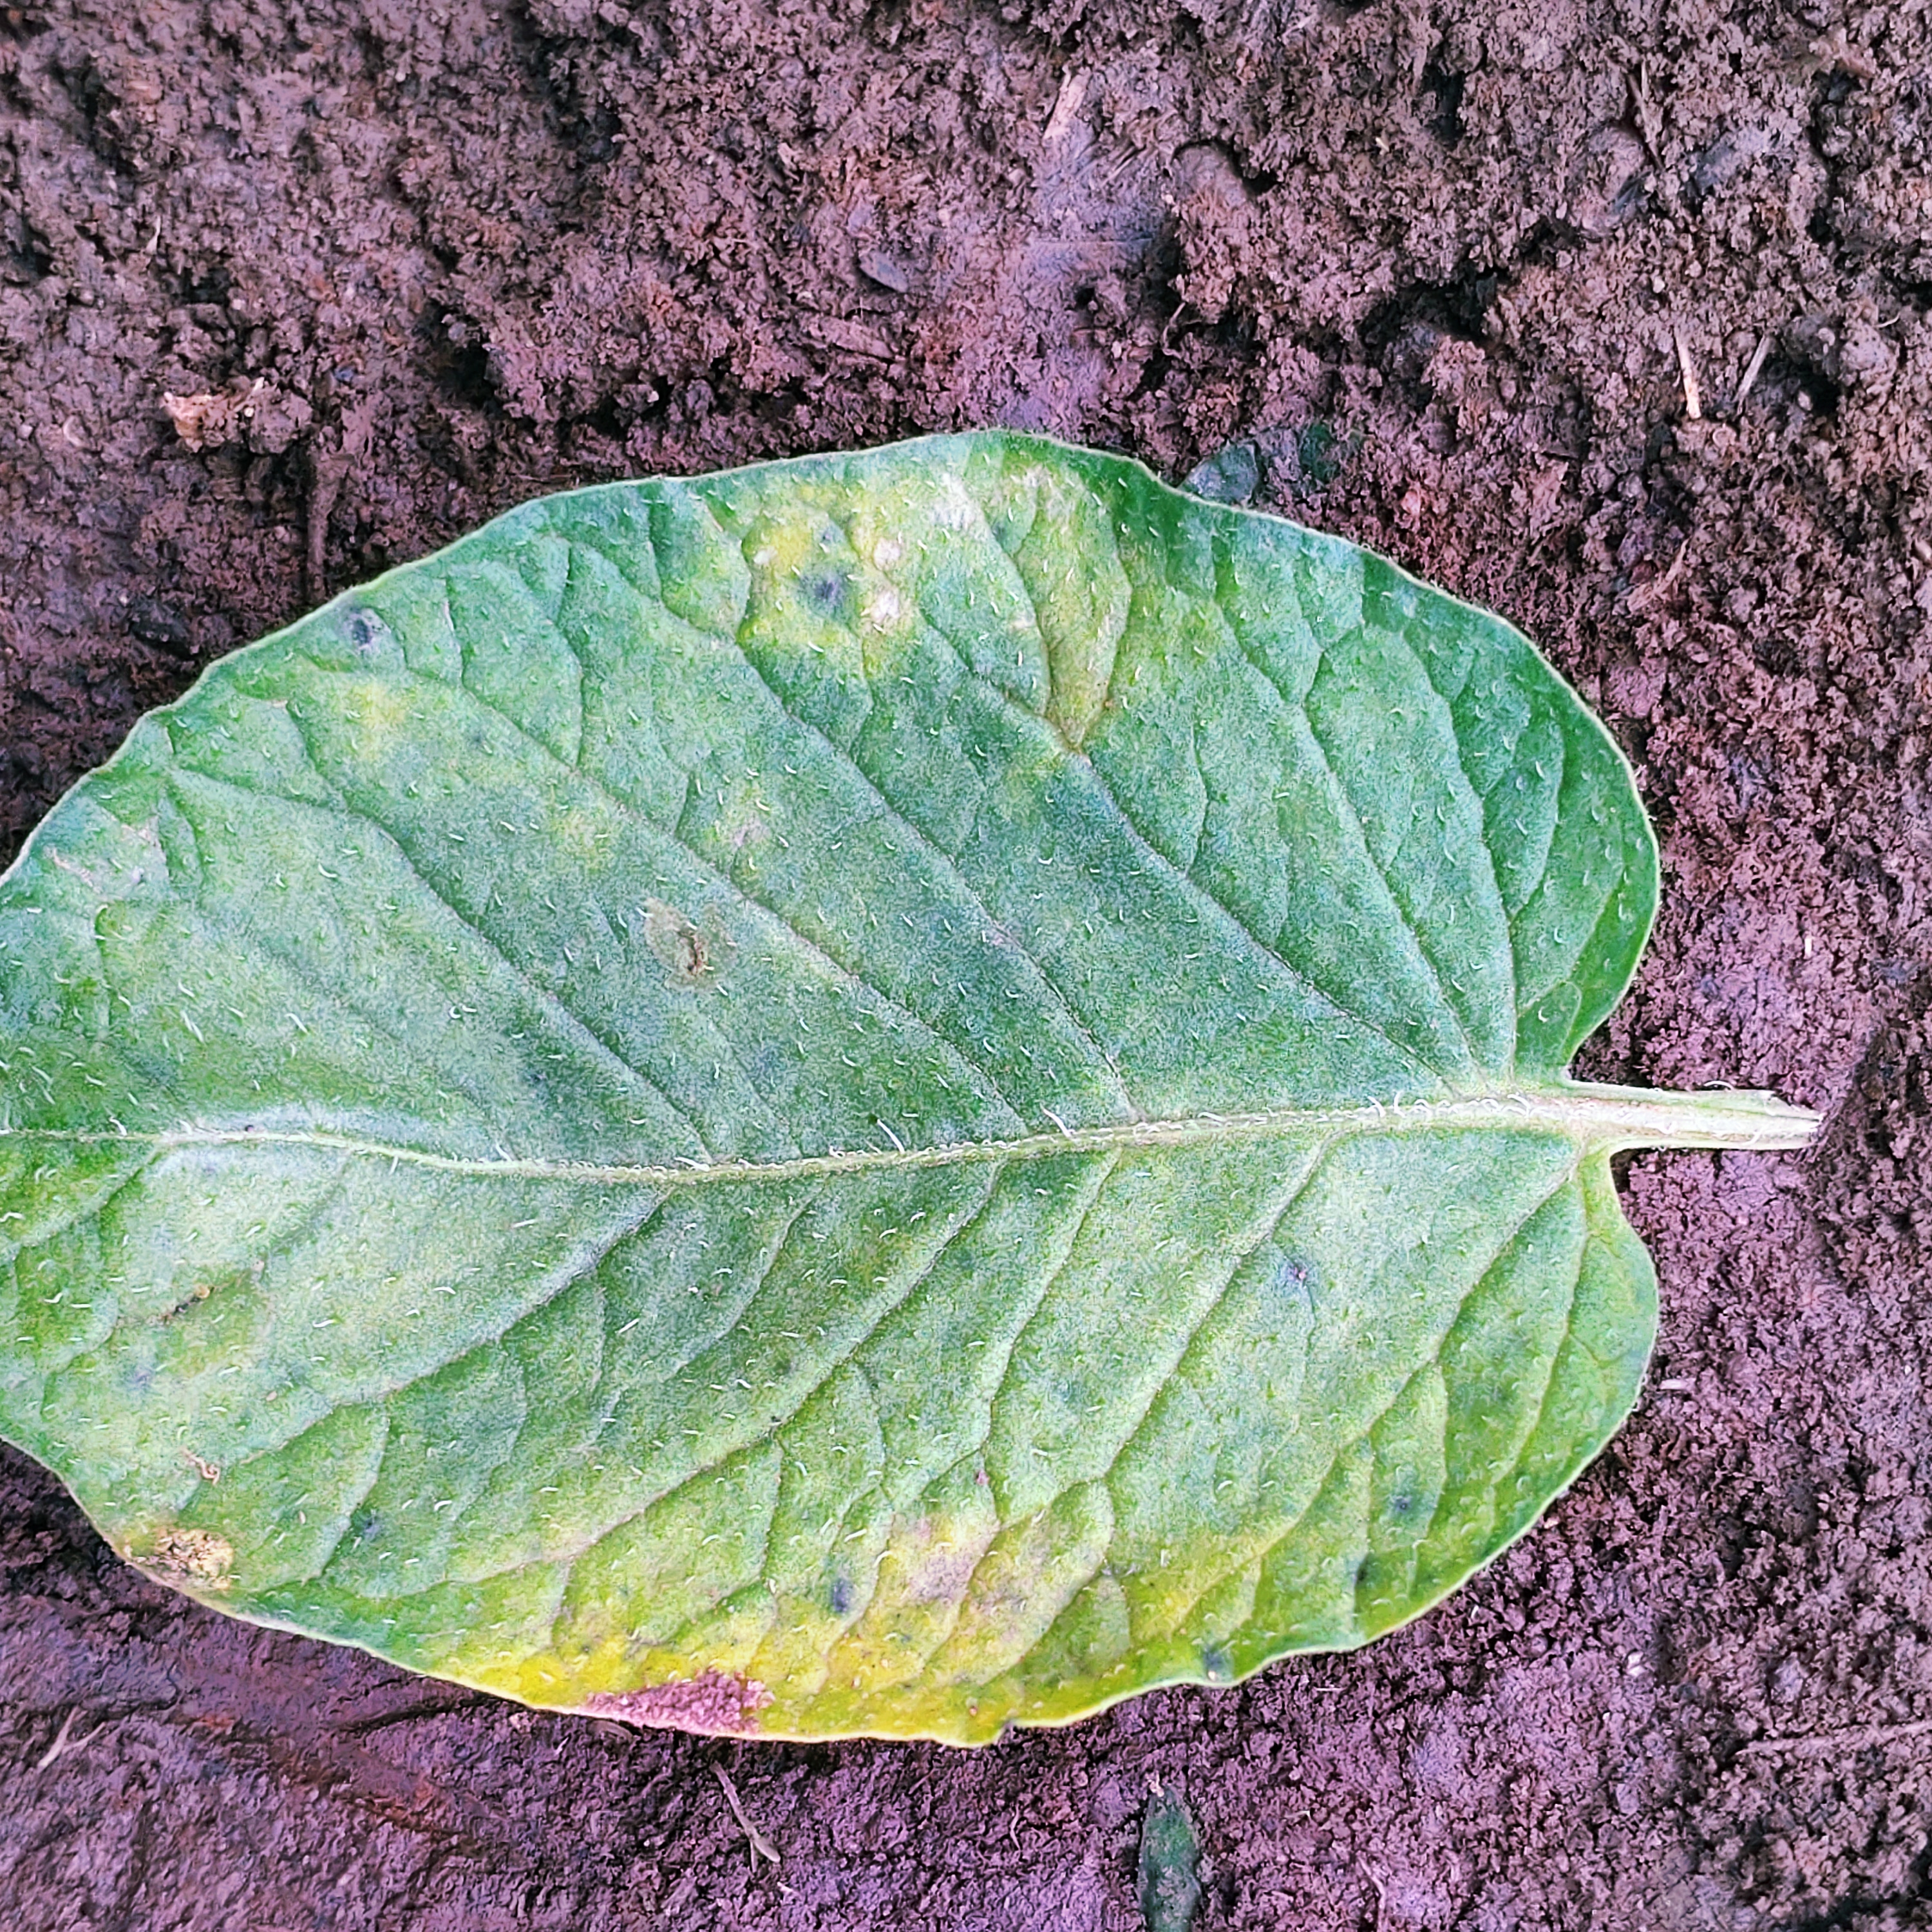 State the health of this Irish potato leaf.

late blight
